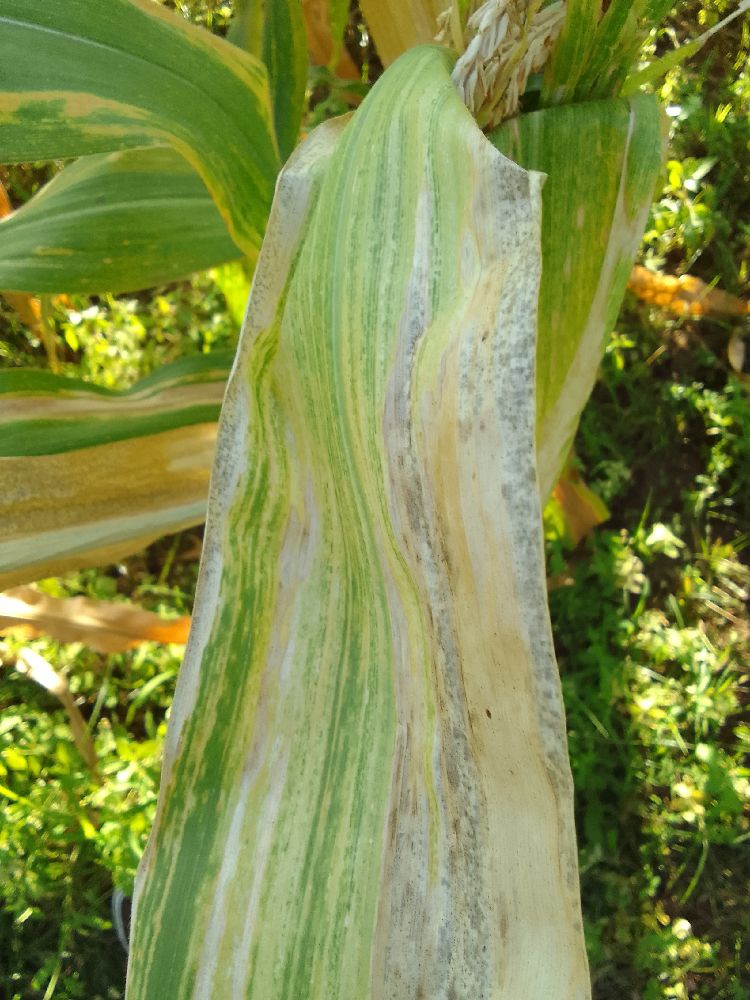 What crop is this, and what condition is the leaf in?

maize, maize lethal necrosis
